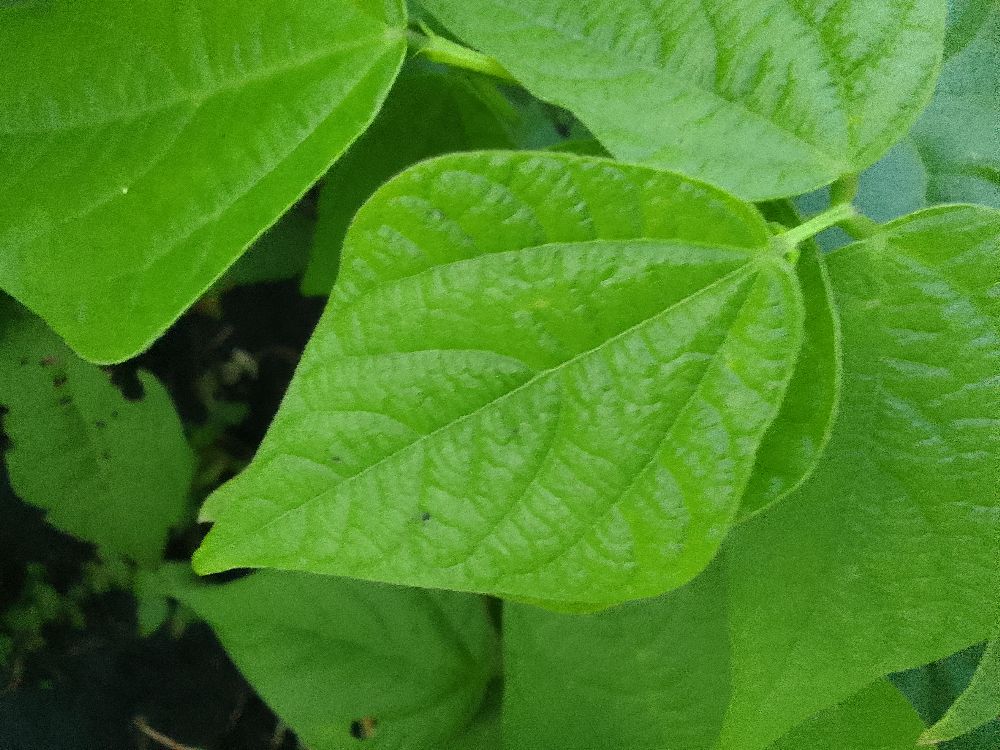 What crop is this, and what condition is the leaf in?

common bean, healthy
